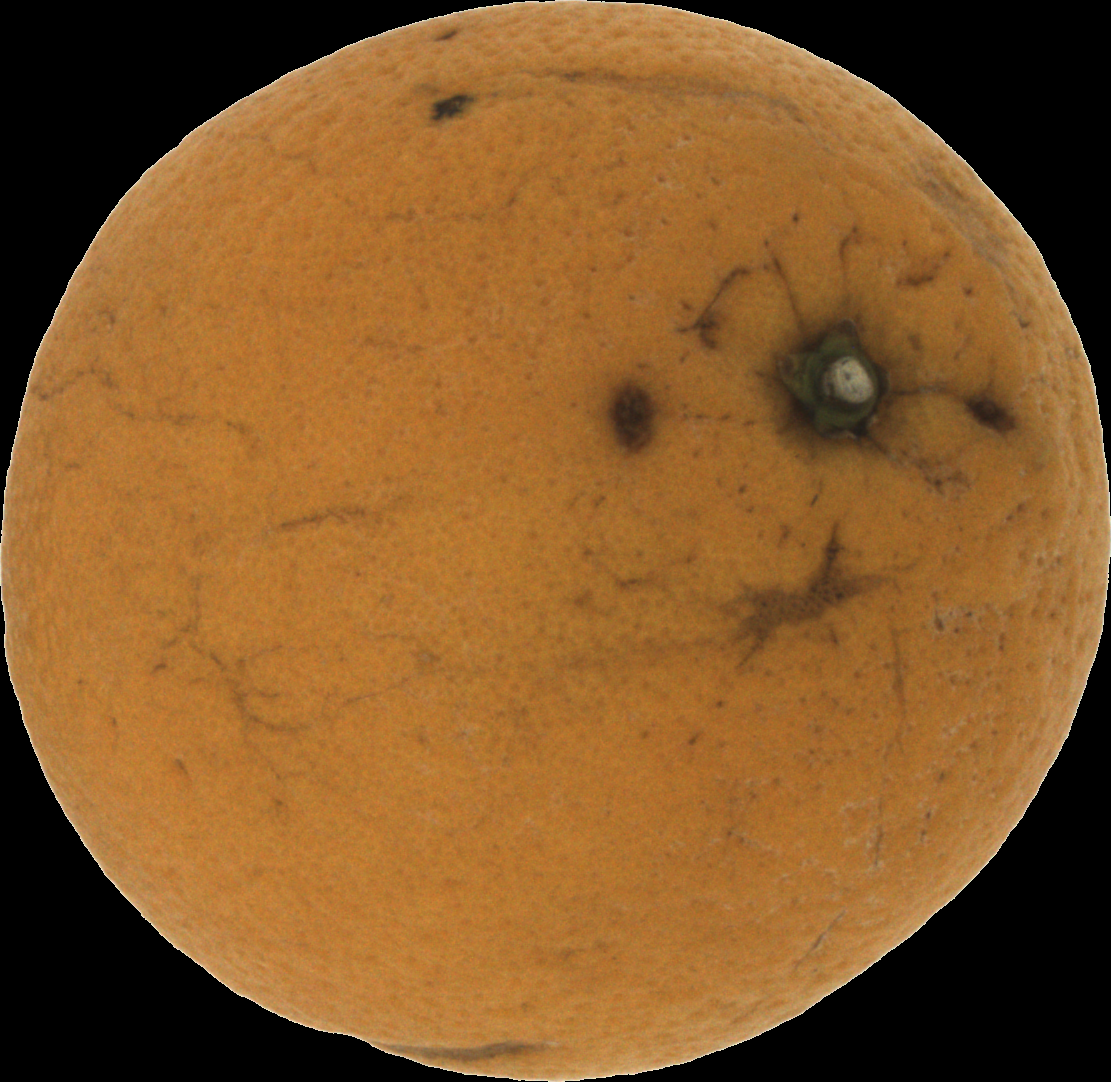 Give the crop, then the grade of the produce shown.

orange, bad
